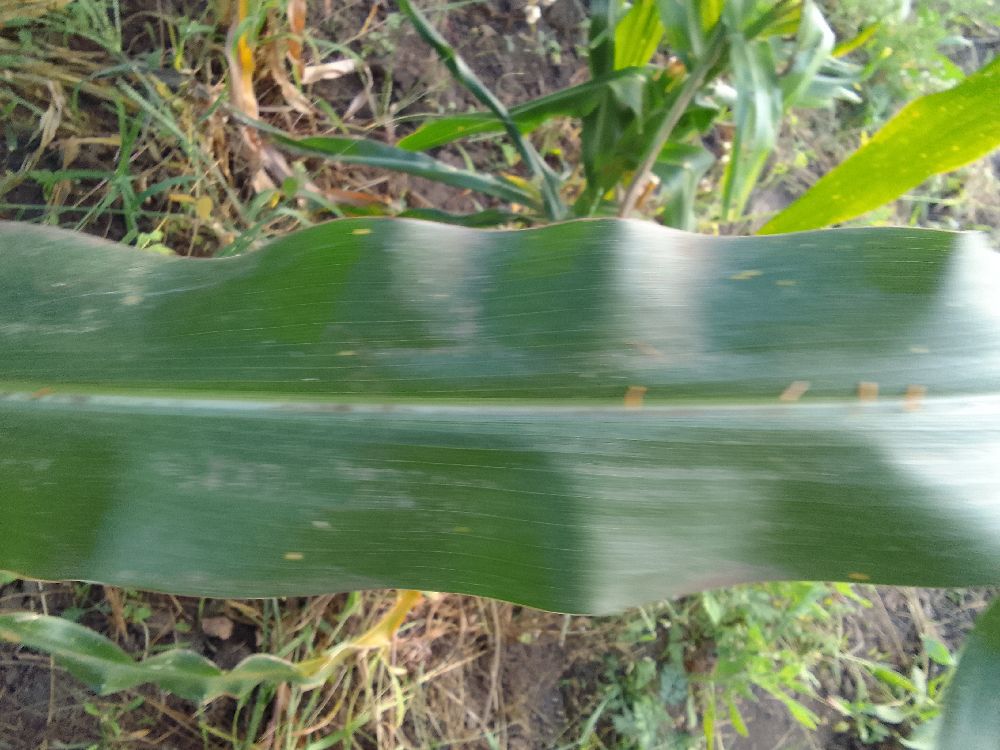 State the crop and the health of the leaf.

maize, healthy
